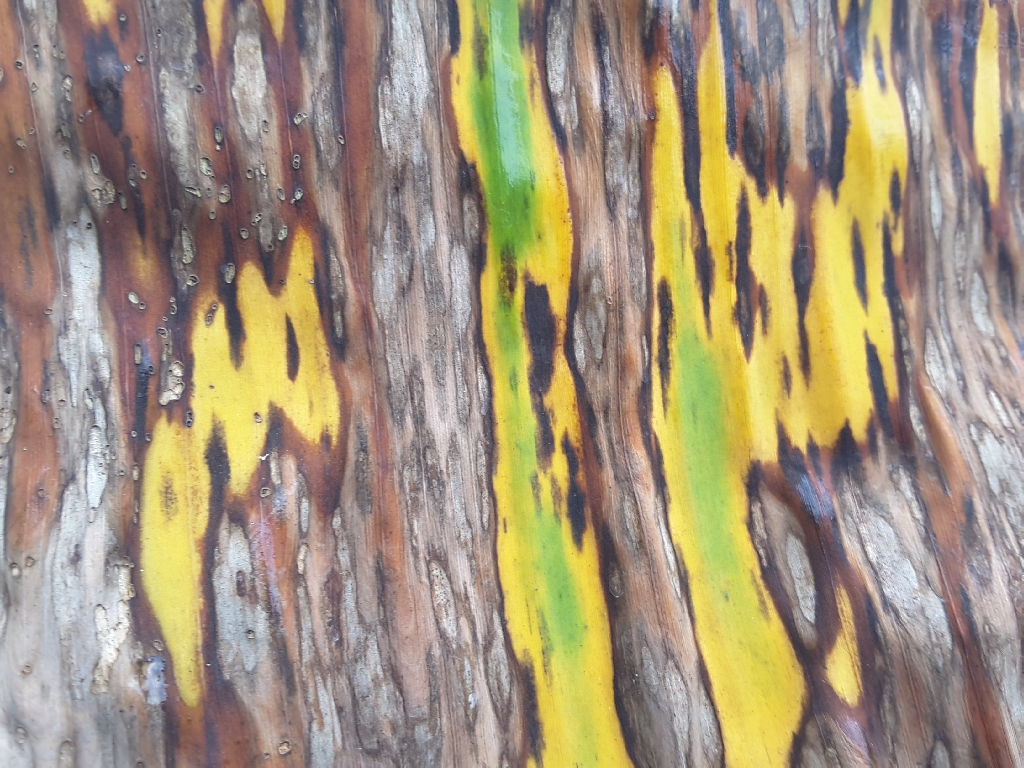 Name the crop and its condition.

banana, black sigatoka
